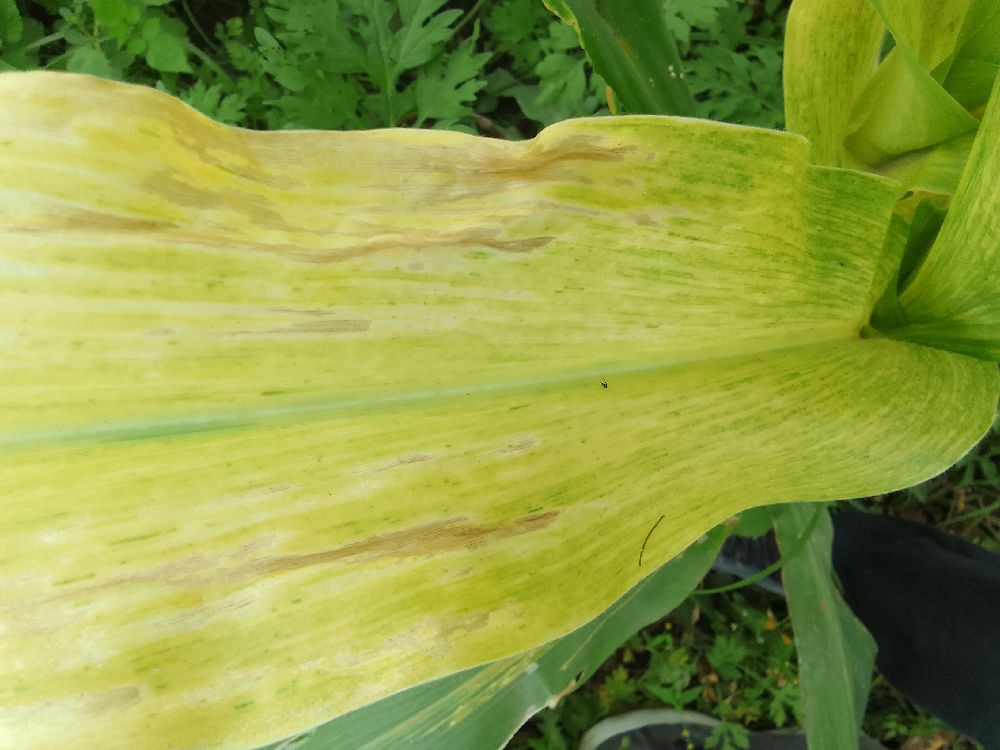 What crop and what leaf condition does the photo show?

maize, maize lethal necrosis
